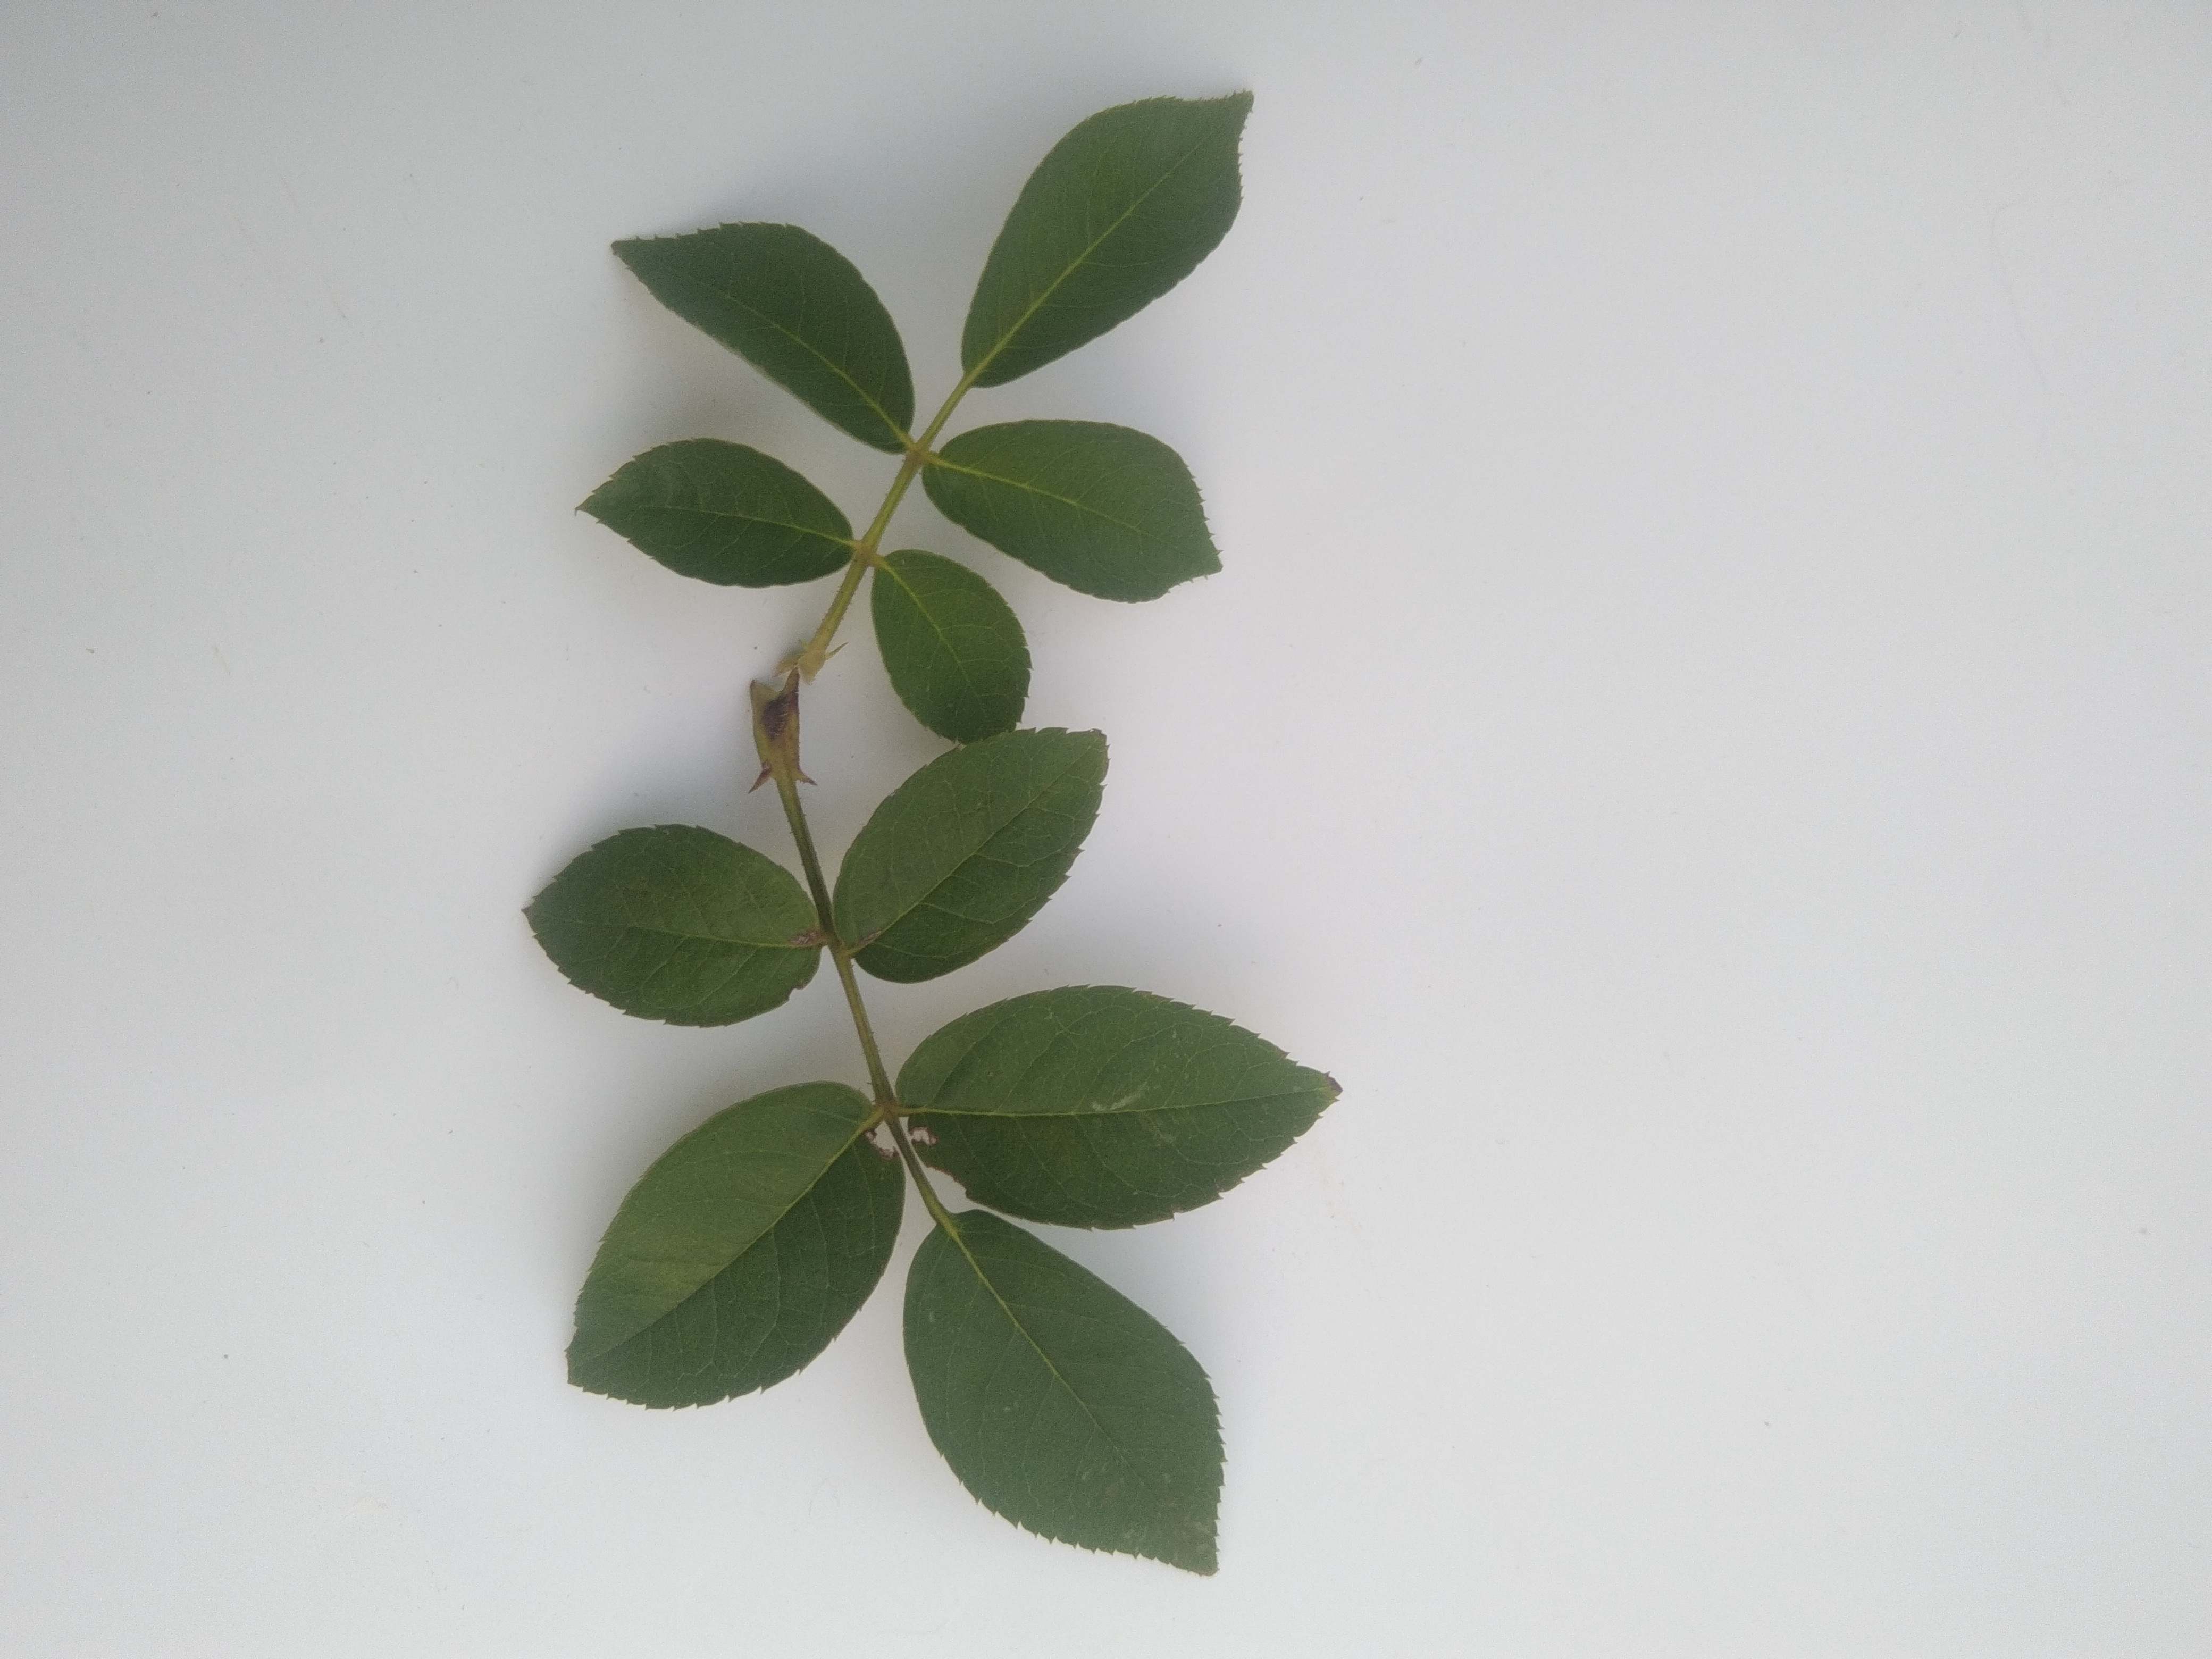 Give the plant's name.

rose
